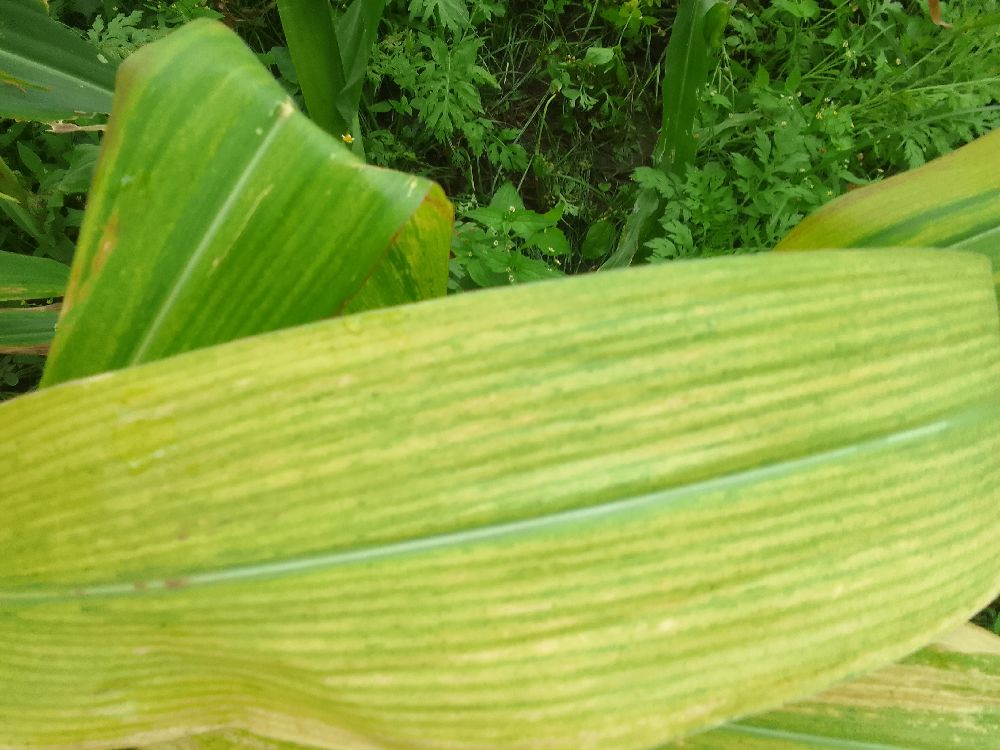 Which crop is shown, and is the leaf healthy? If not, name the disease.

maize, maize lethal necrosis
